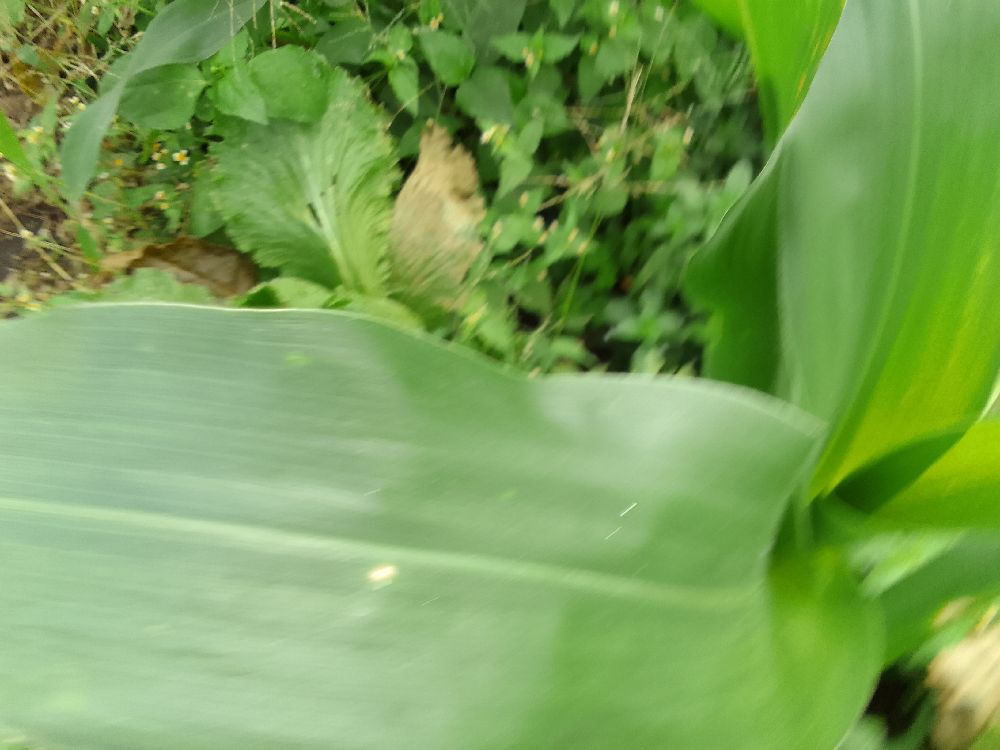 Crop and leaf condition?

maize, healthy
